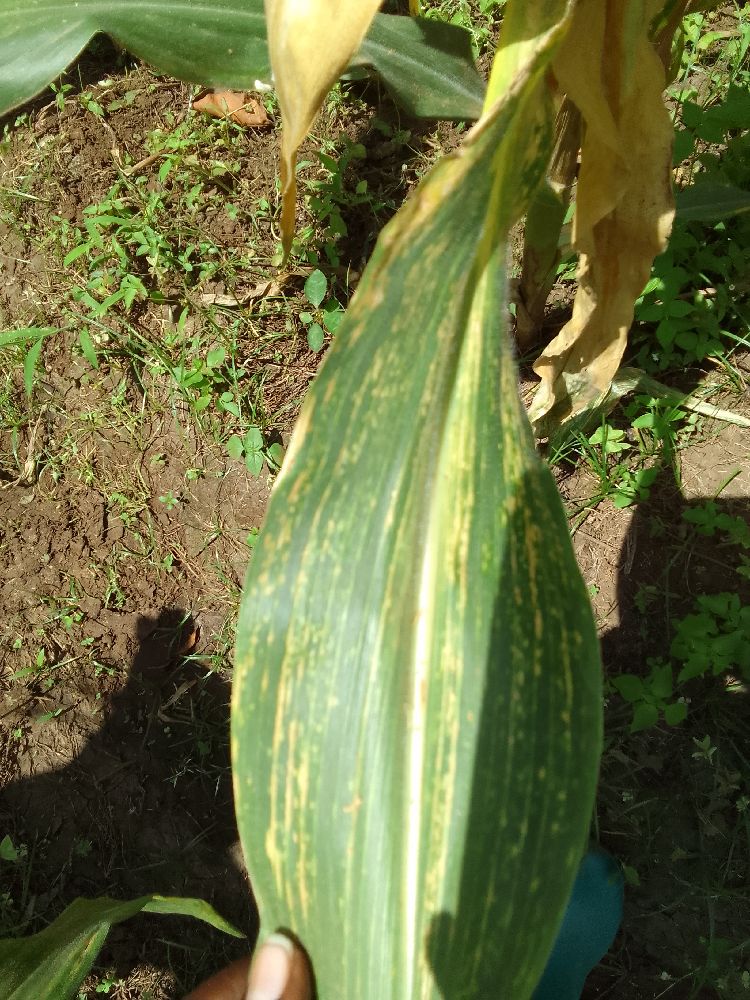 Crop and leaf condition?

maize, maize lethal necrosis
